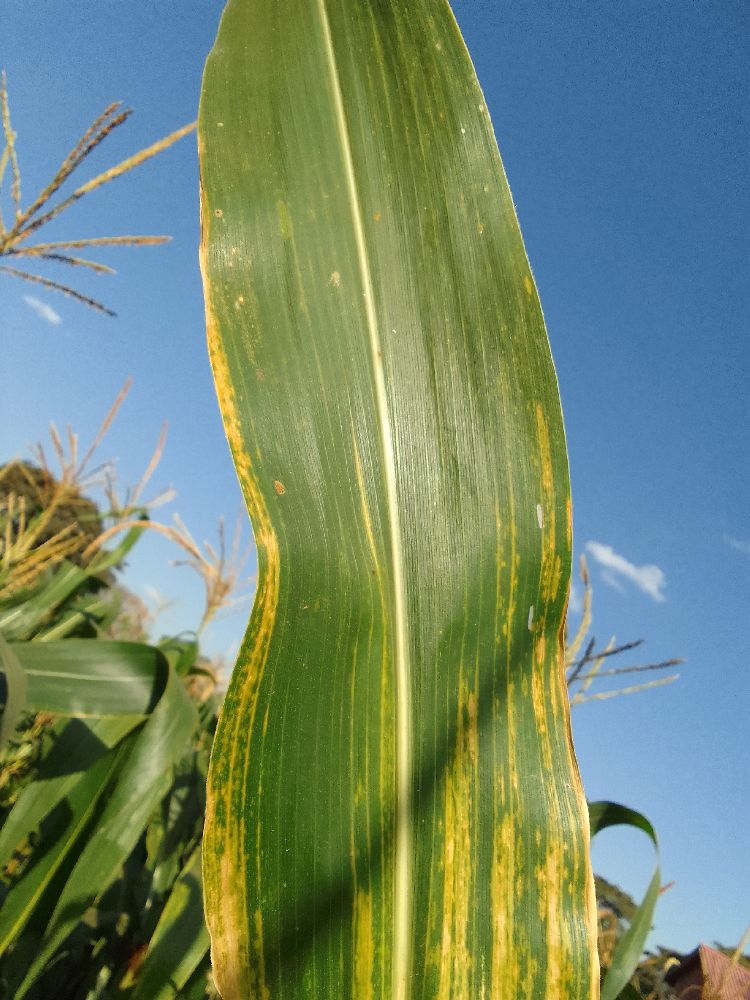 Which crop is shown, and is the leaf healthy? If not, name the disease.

maize, maize lethal necrosis
